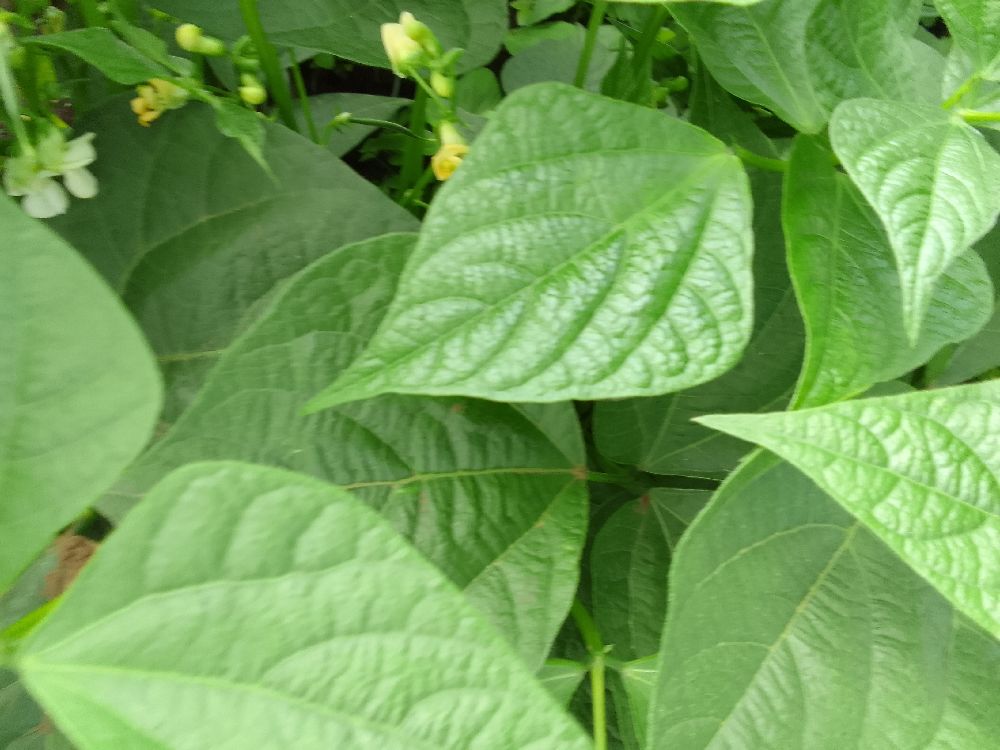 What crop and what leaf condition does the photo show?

common bean, healthy
